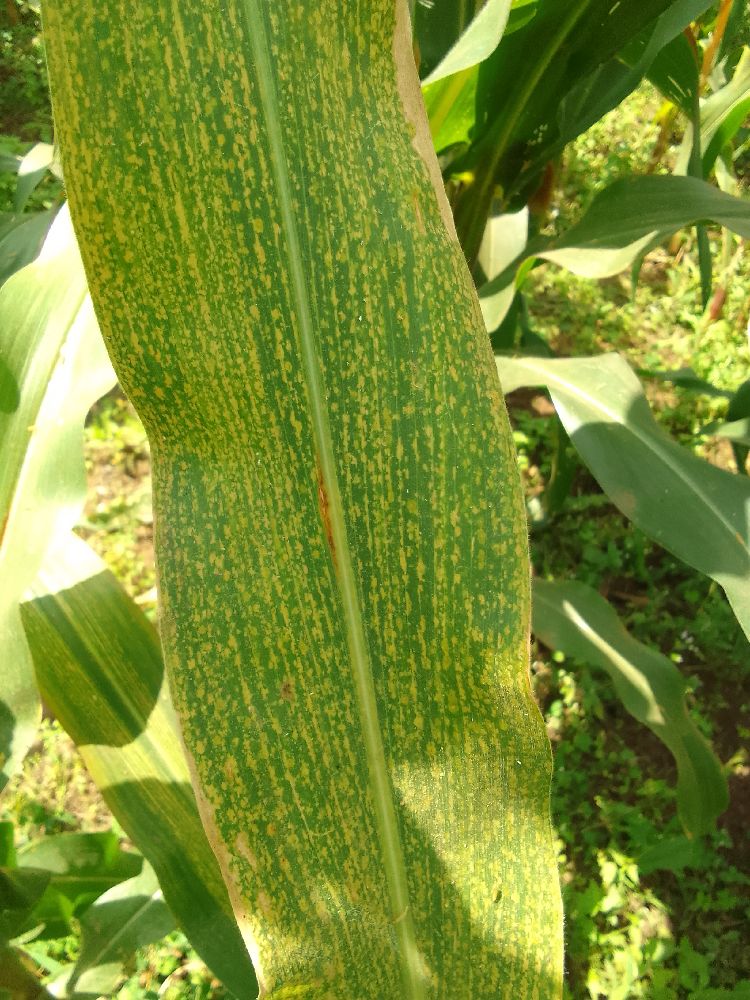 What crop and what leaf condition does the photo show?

maize, maize streak virus
